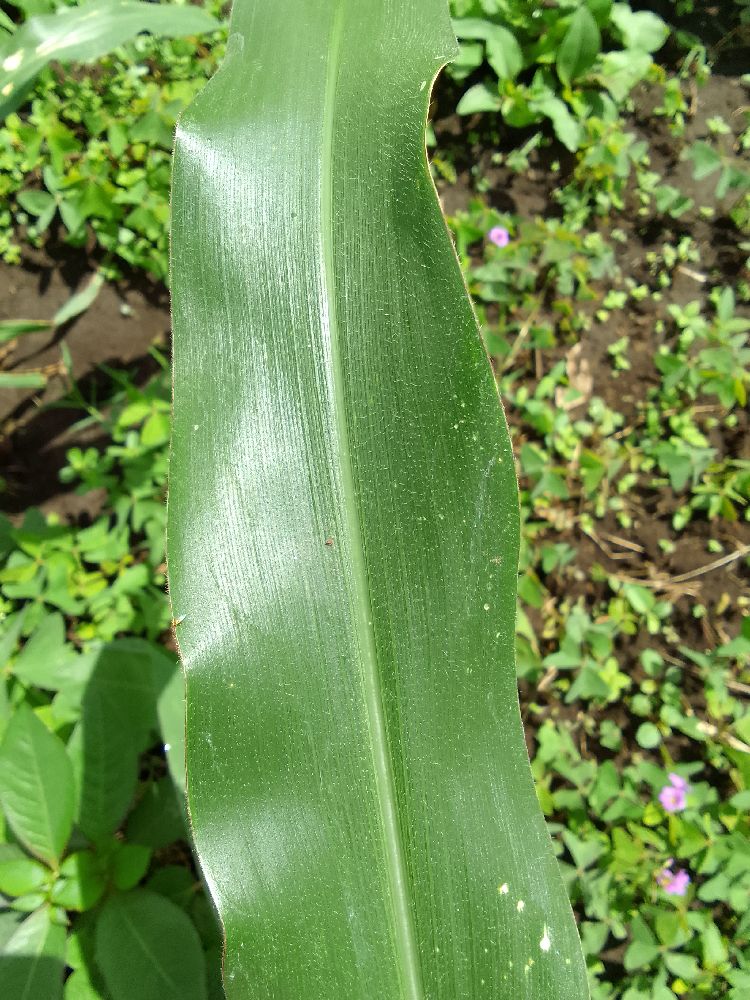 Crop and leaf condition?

maize, healthy
